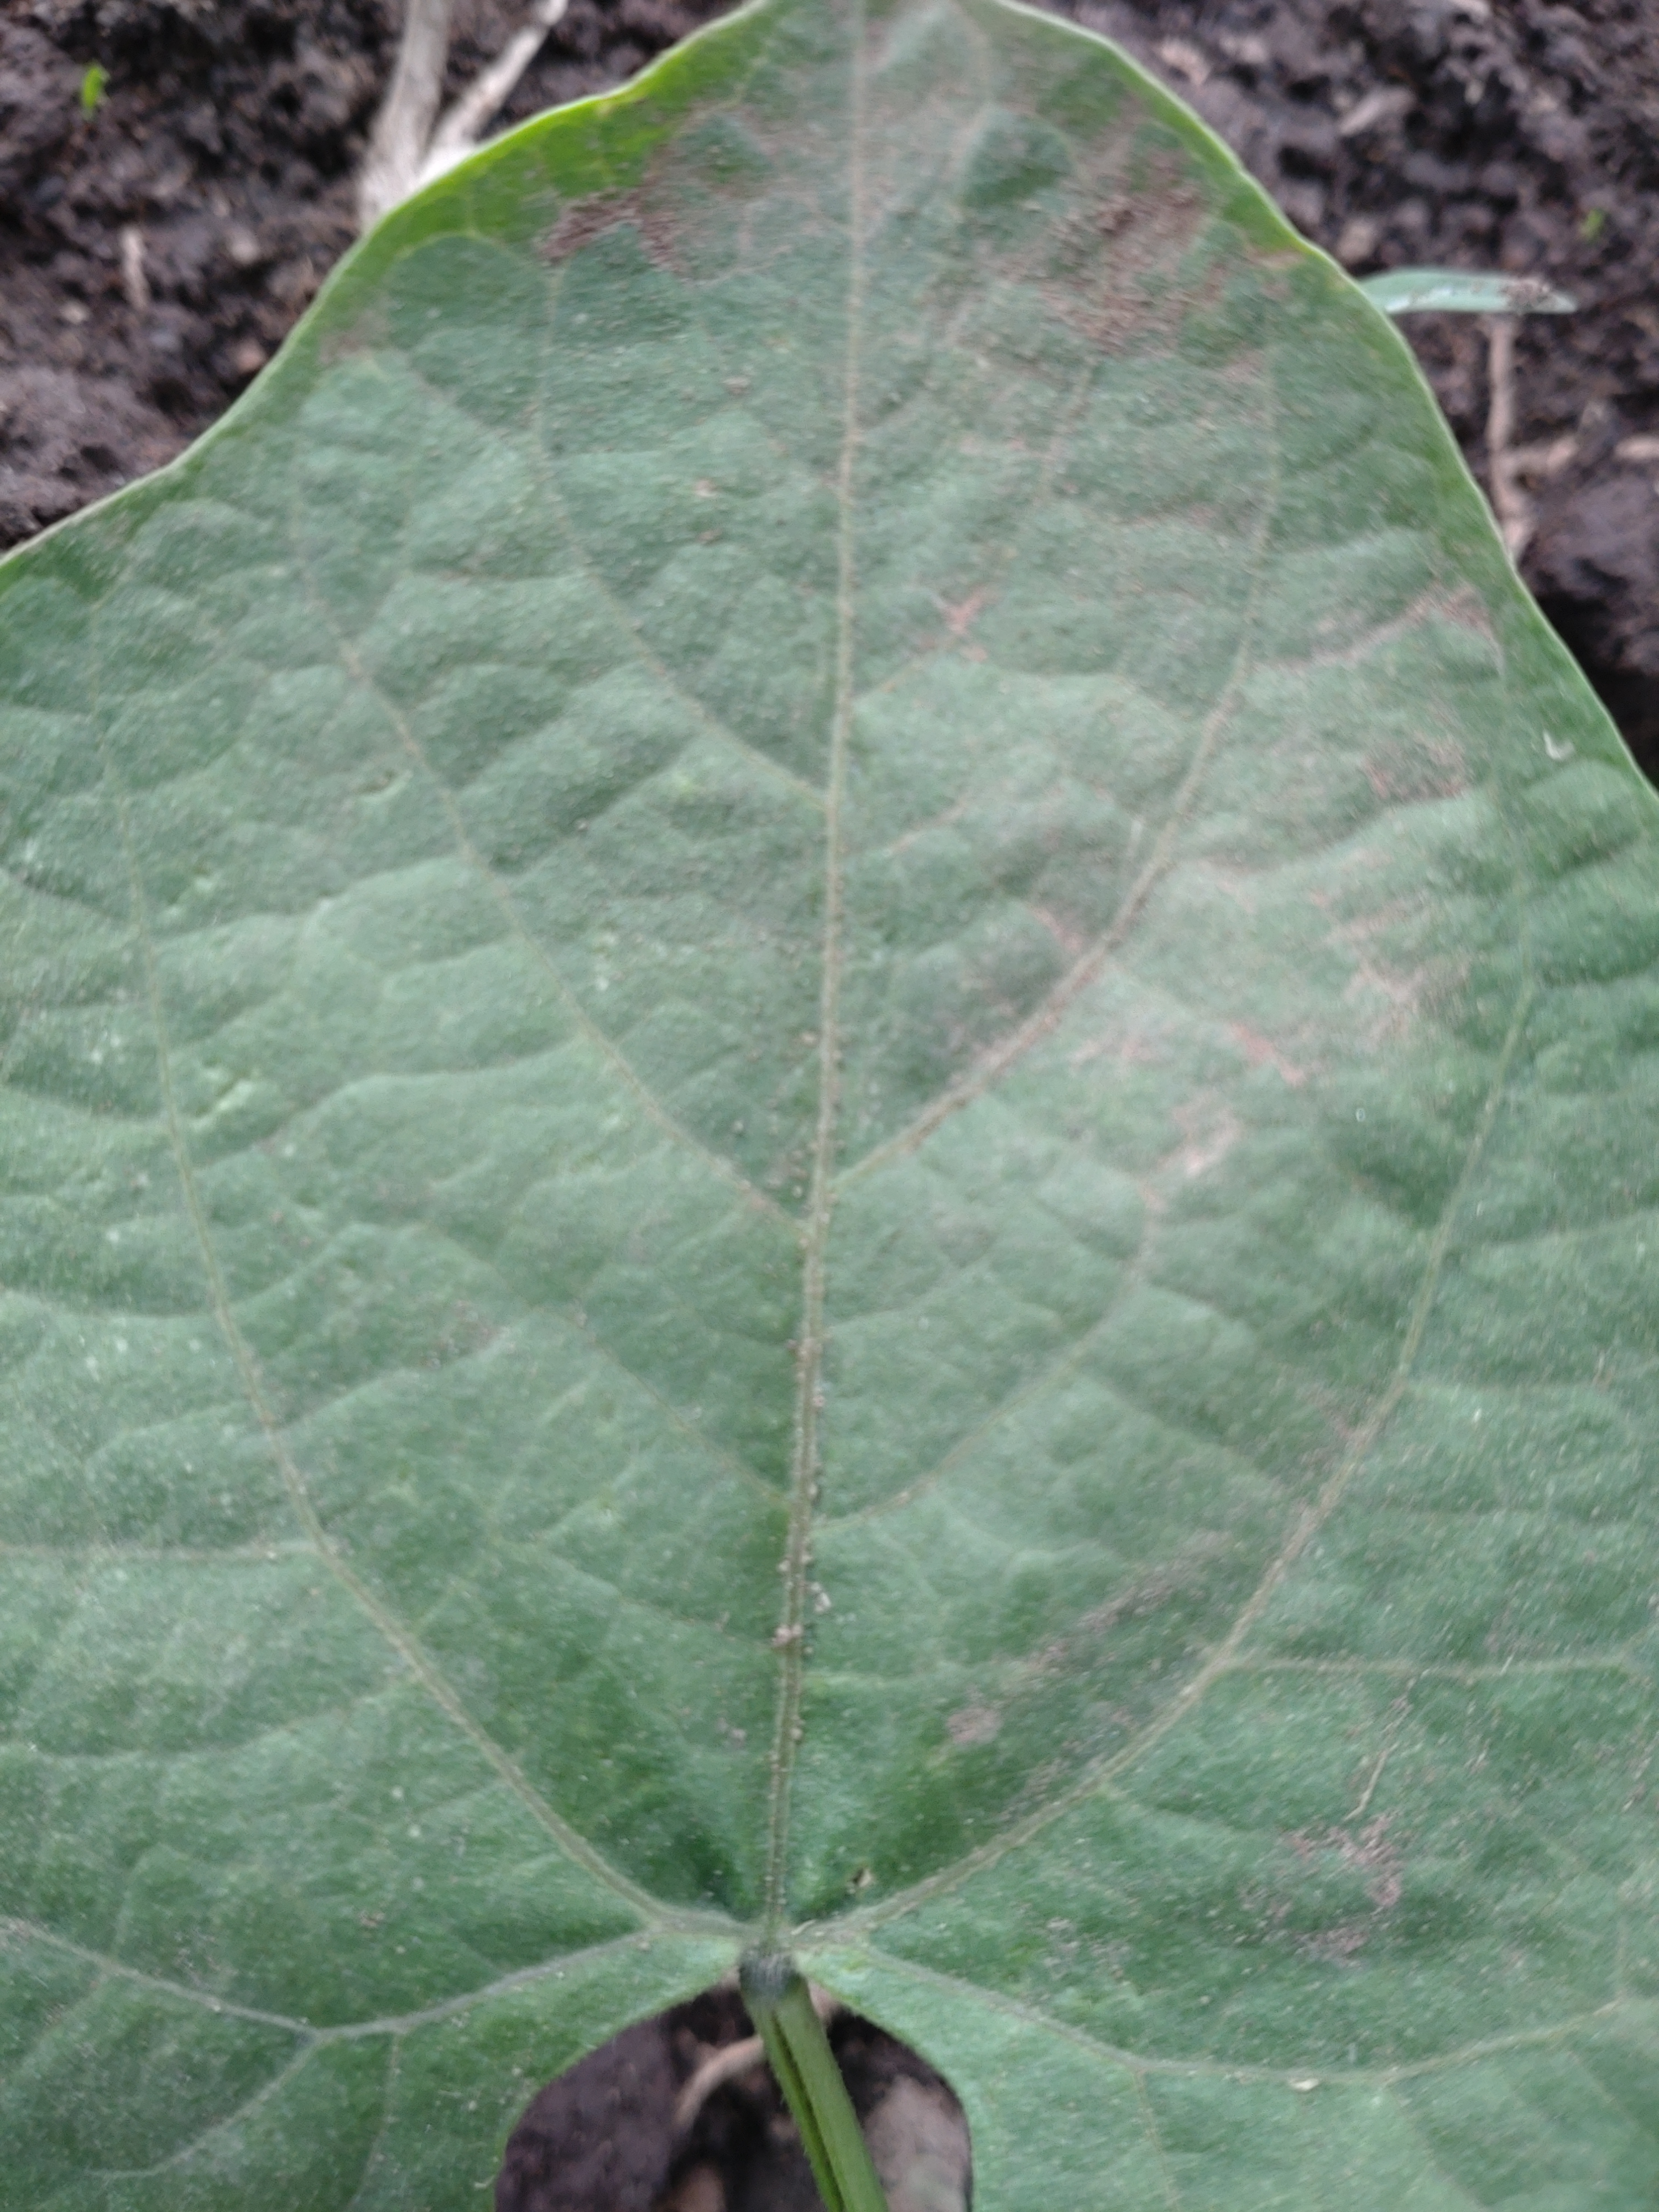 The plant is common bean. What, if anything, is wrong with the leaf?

healthy
